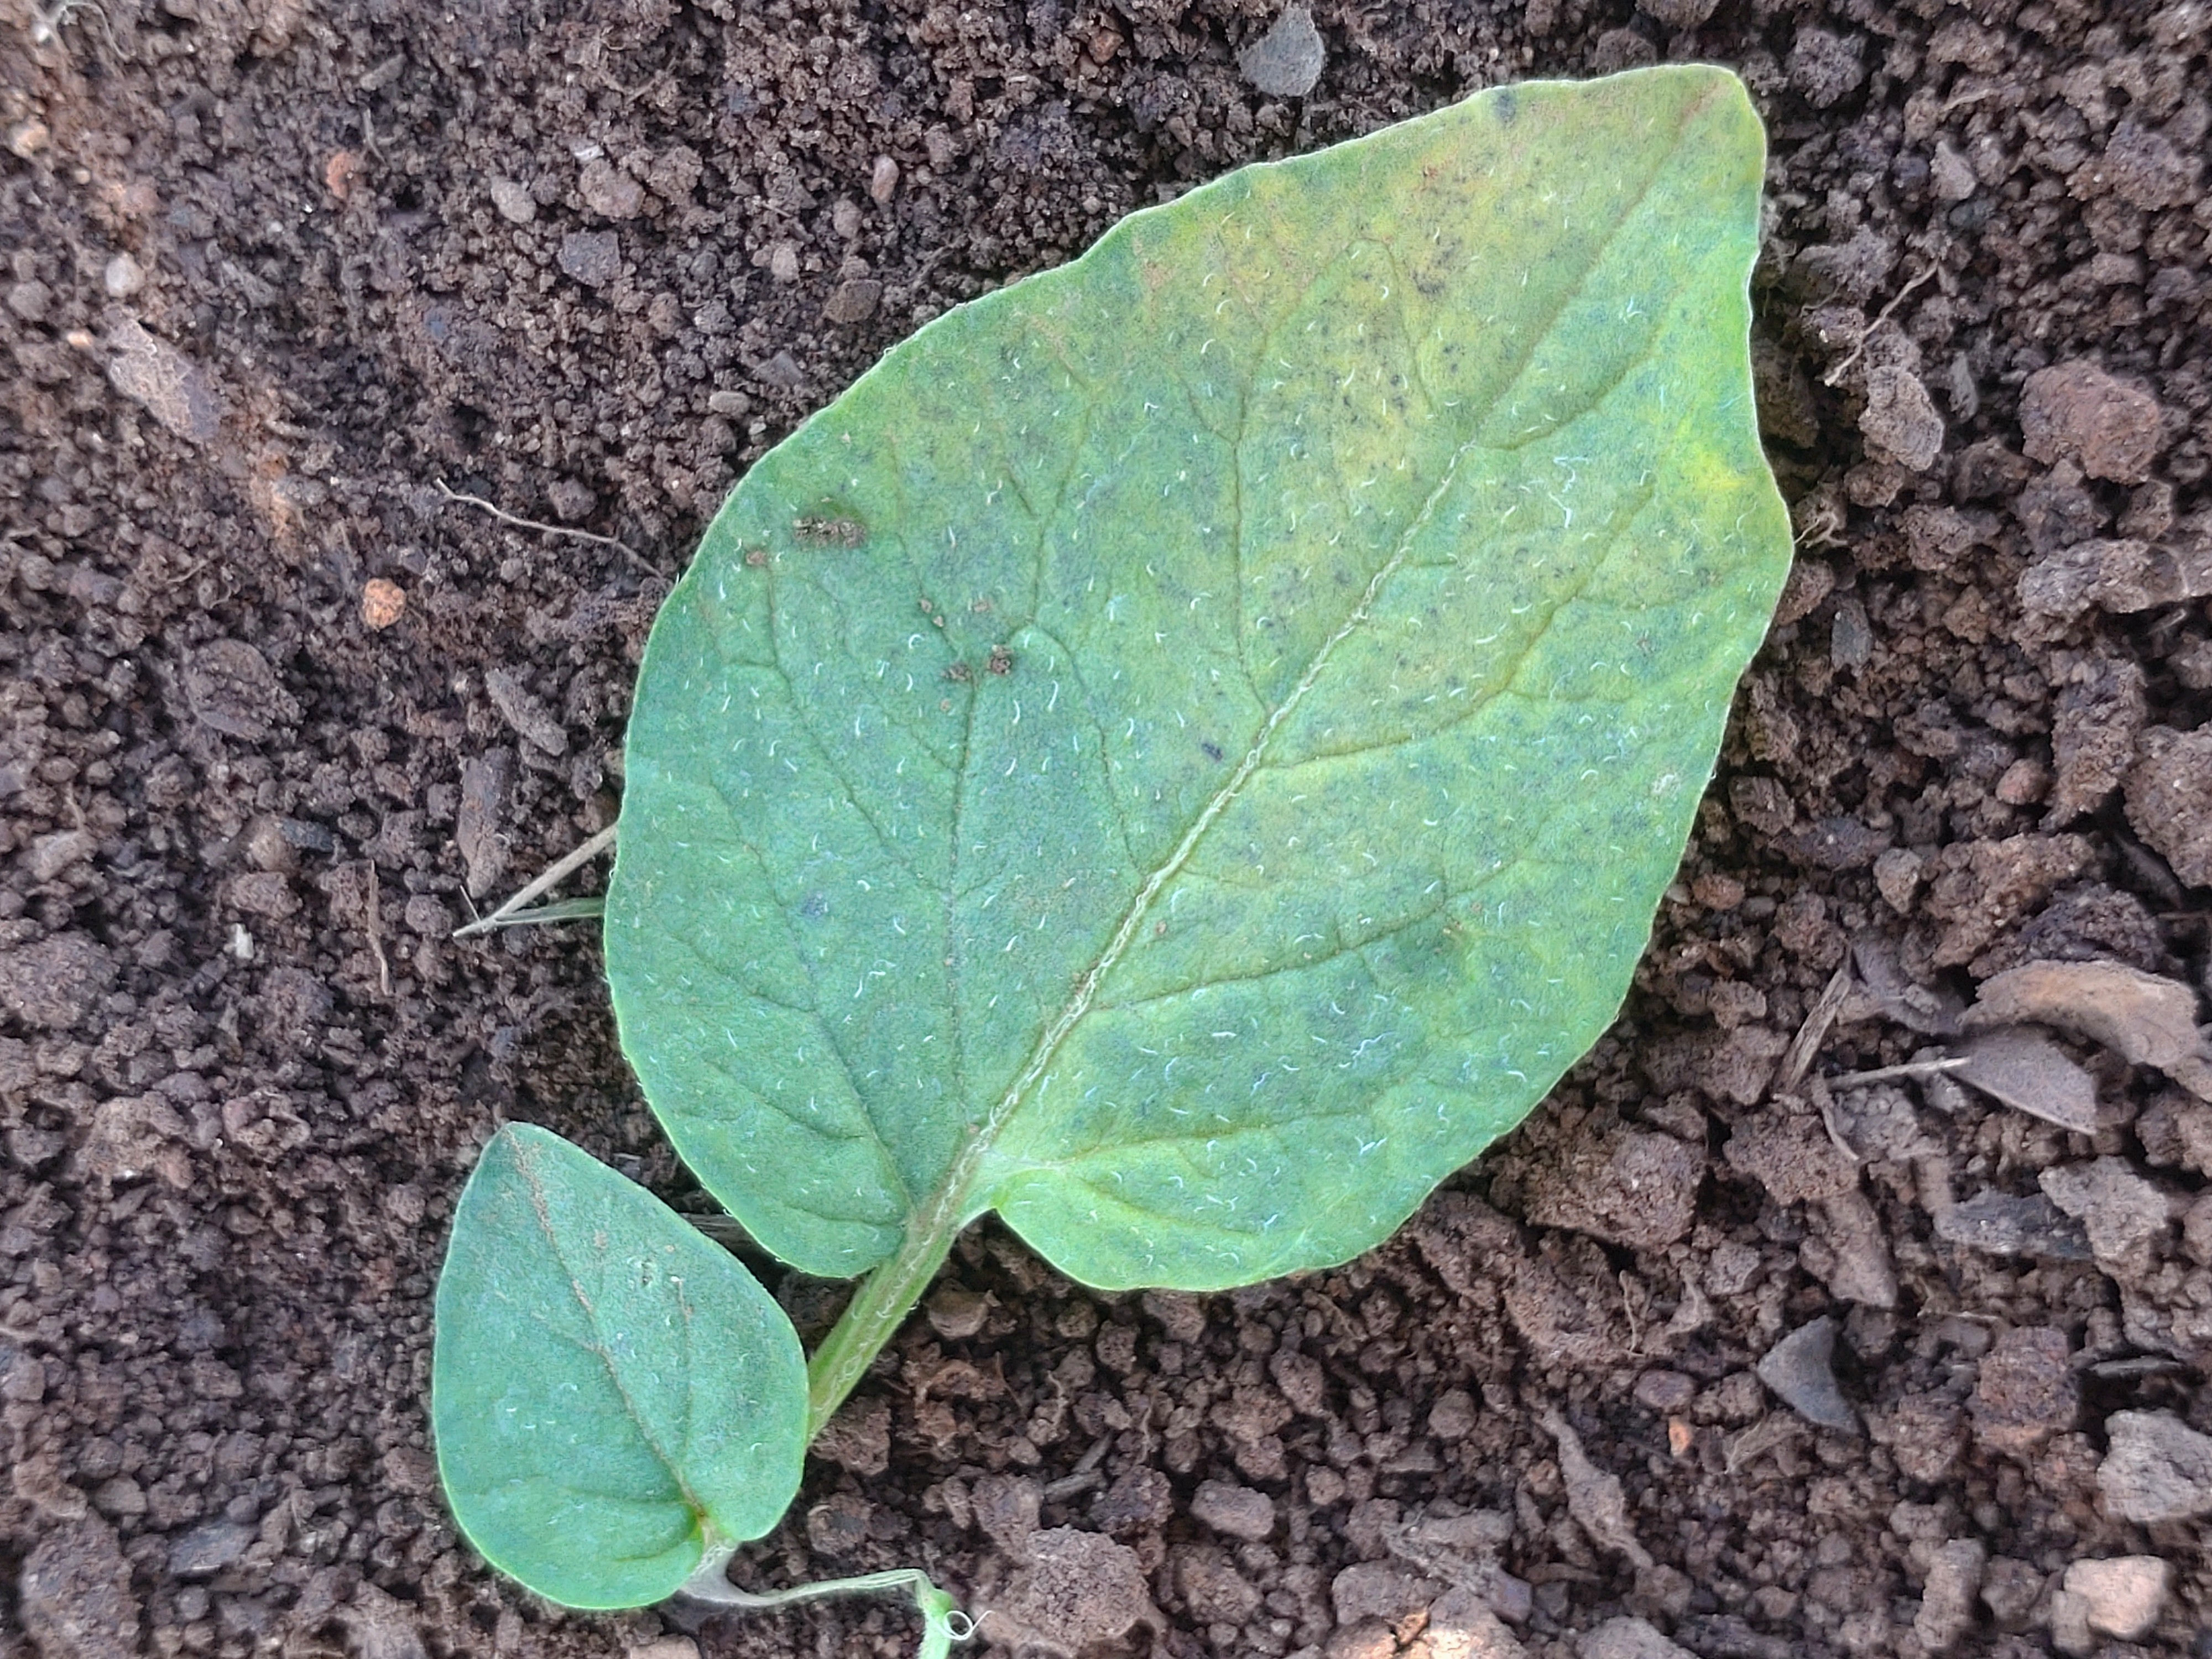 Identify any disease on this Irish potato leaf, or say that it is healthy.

late blight
